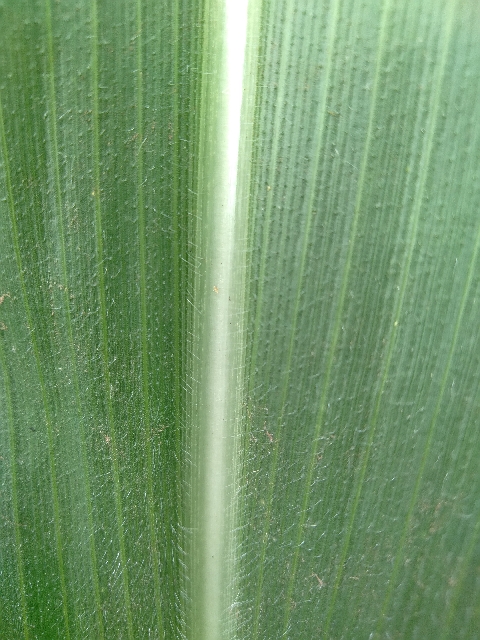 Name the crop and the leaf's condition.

maize, healthy
